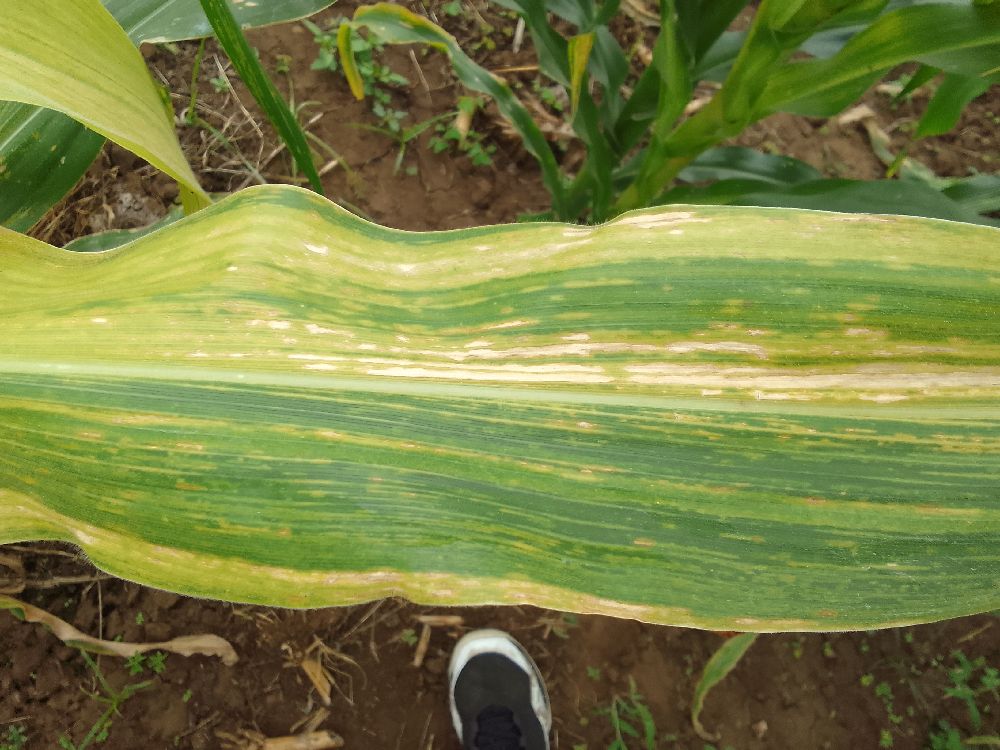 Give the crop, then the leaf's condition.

maize, maize lethal necrosis
